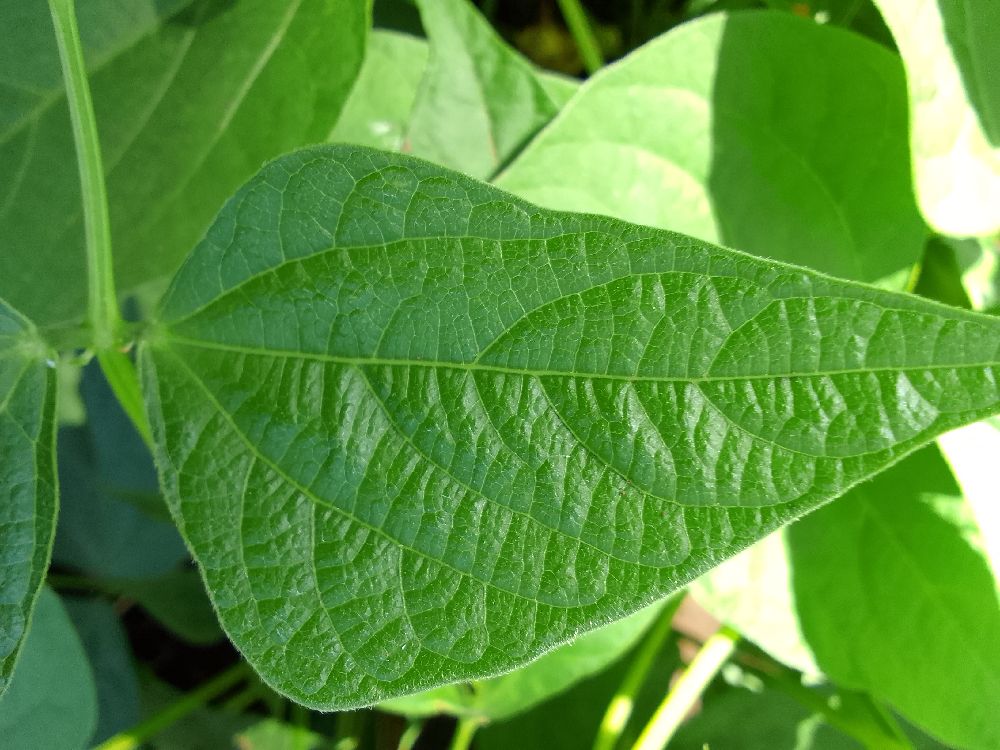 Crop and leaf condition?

common bean, healthy
